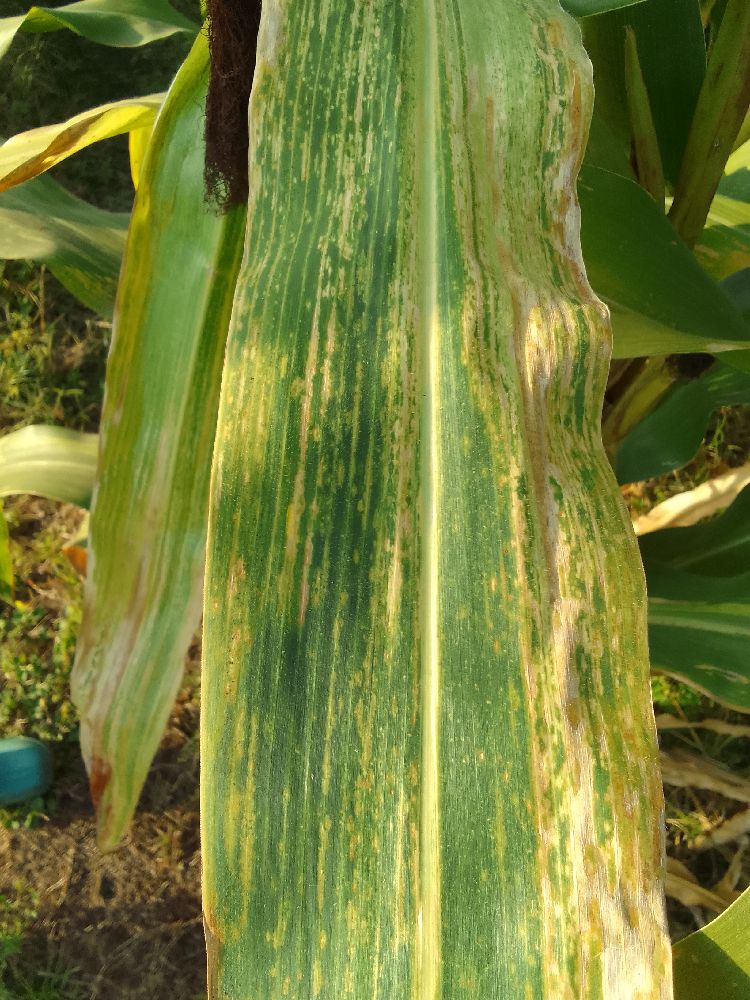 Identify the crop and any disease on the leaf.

maize, maize lethal necrosis
